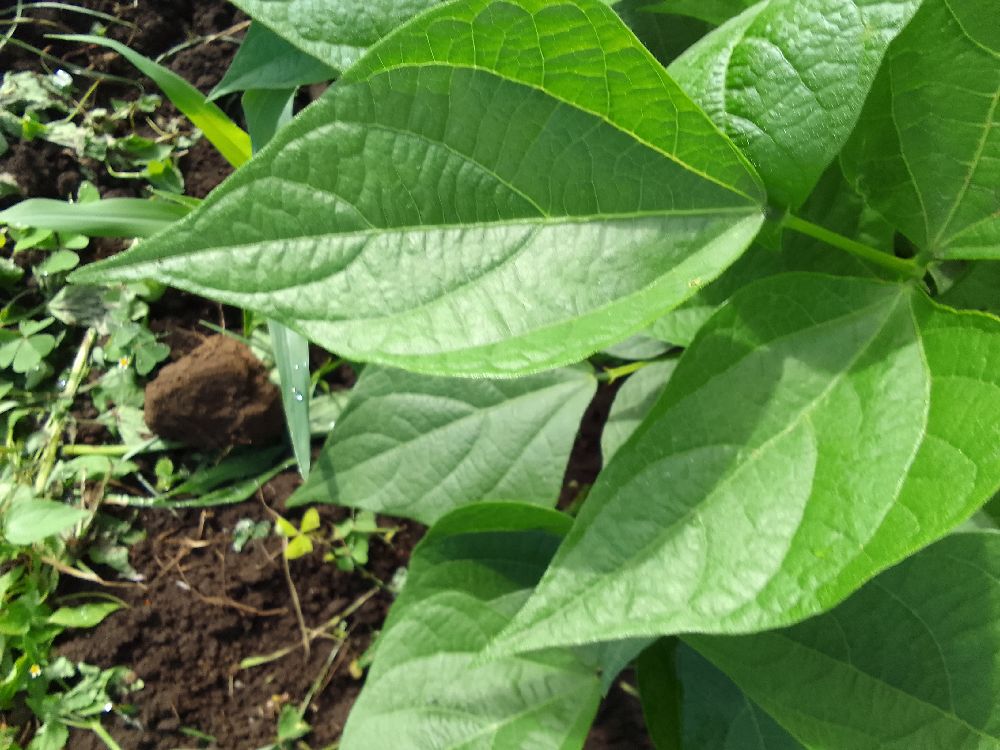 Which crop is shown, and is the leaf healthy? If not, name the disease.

common bean, healthy
